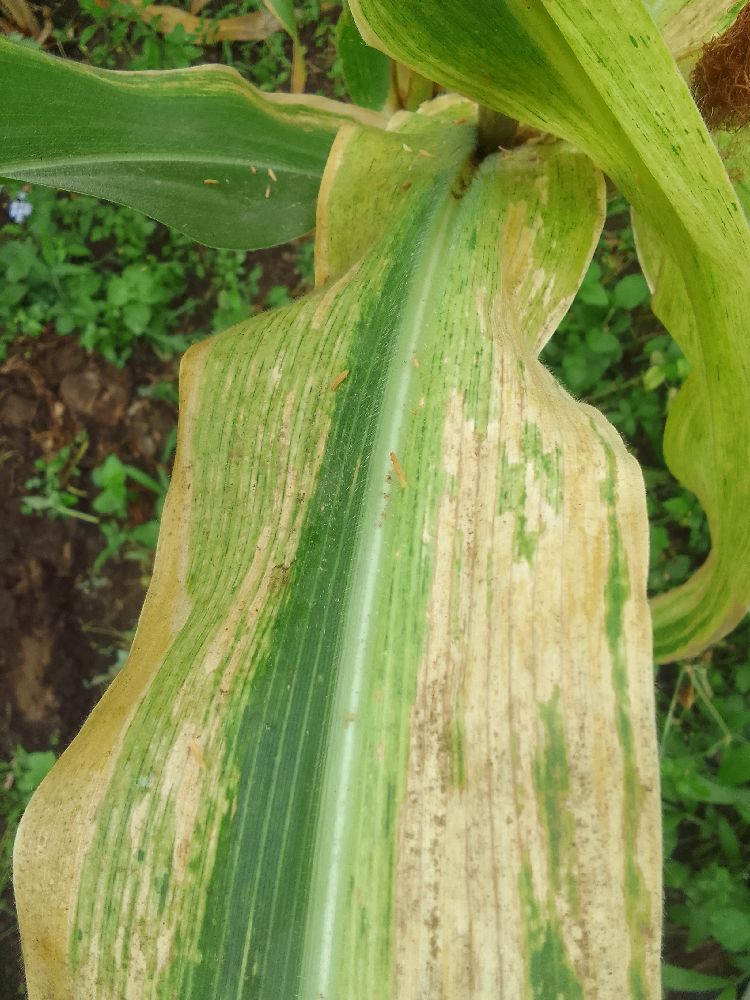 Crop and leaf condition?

maize, maize lethal necrosis
